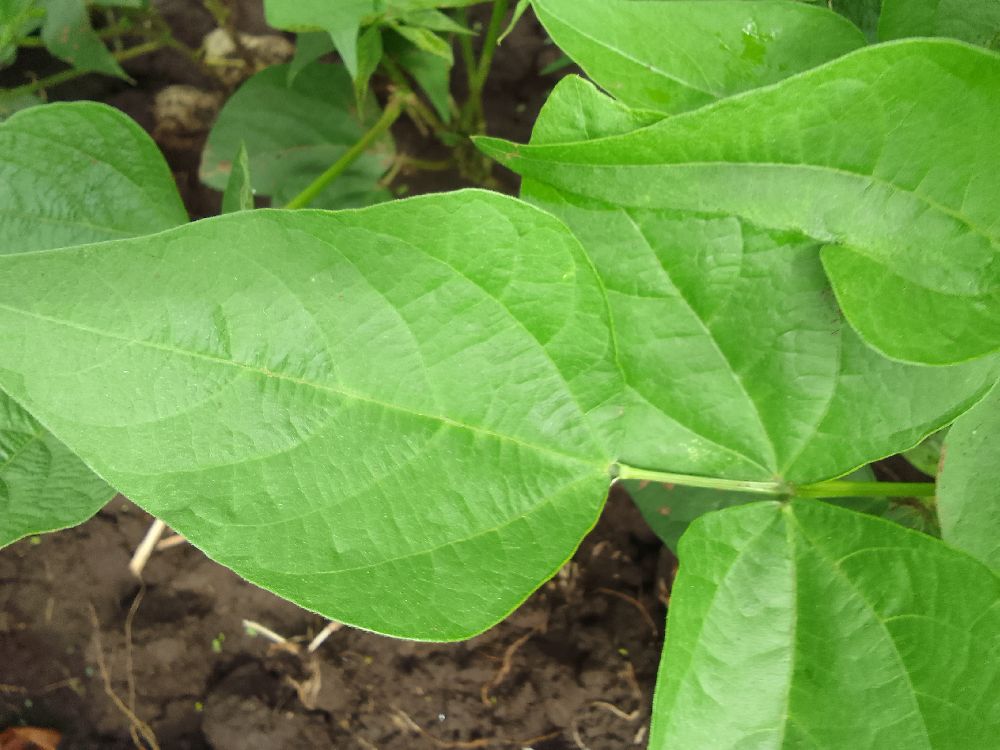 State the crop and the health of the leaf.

common bean, healthy
